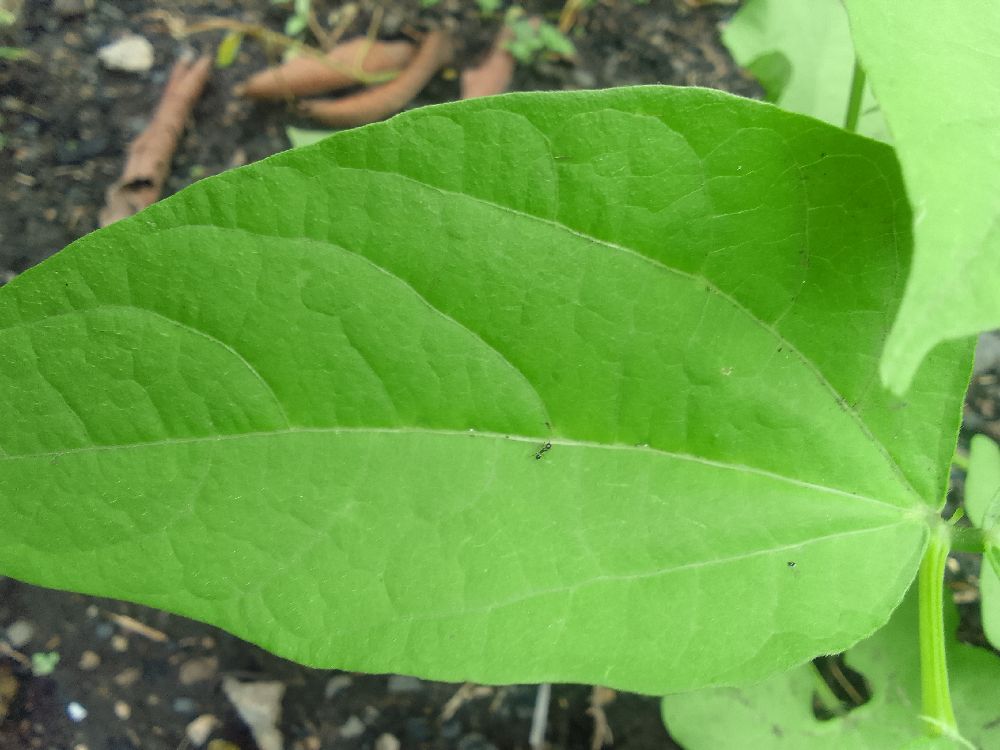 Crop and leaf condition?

common bean, healthy
